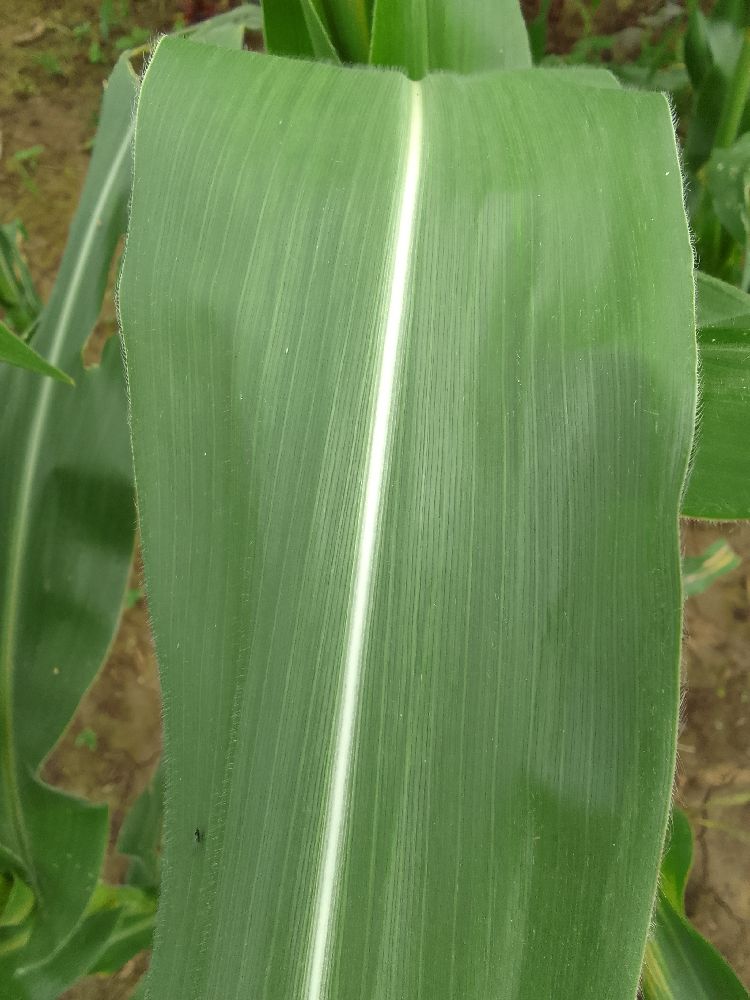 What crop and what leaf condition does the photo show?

maize, healthy
